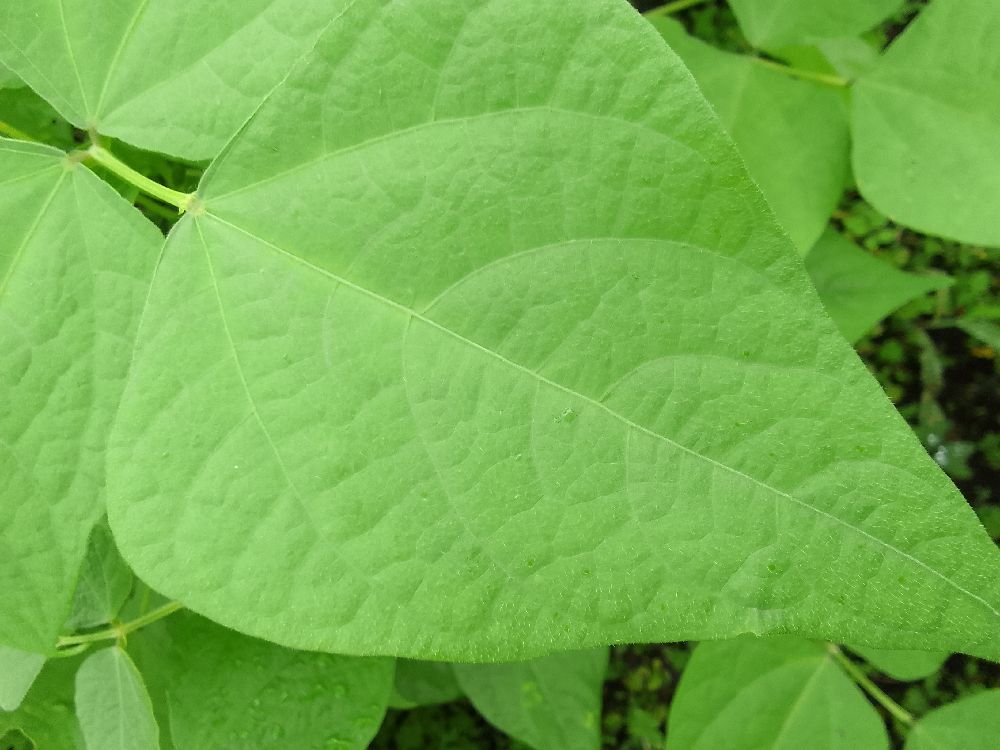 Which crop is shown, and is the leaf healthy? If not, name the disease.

common bean, healthy
